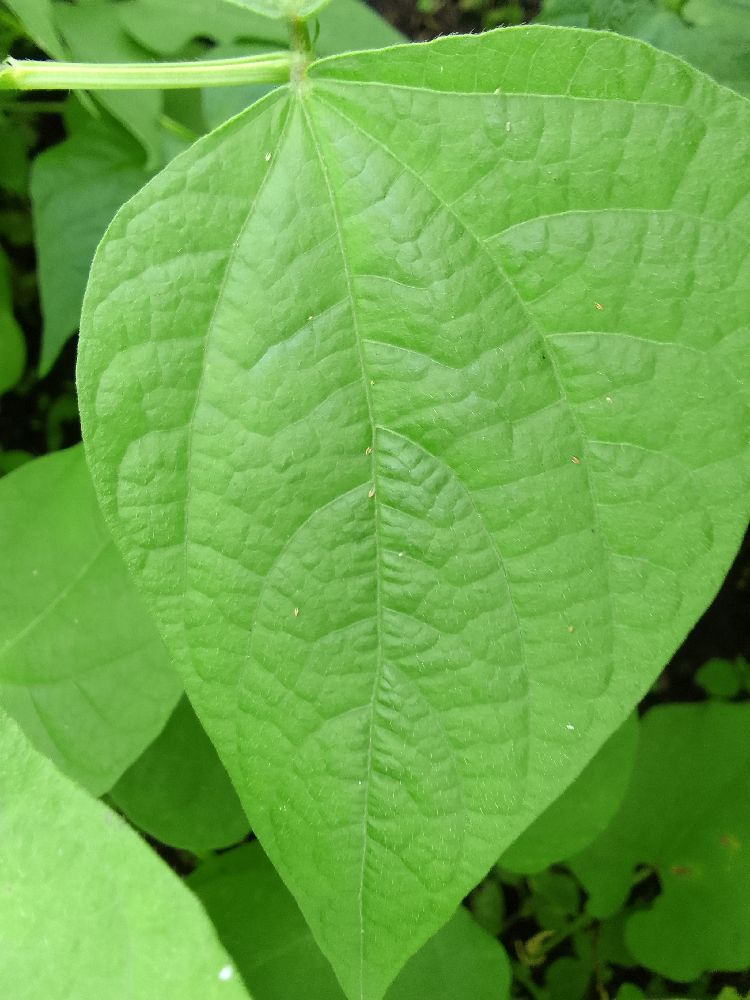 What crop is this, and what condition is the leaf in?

common bean, healthy
